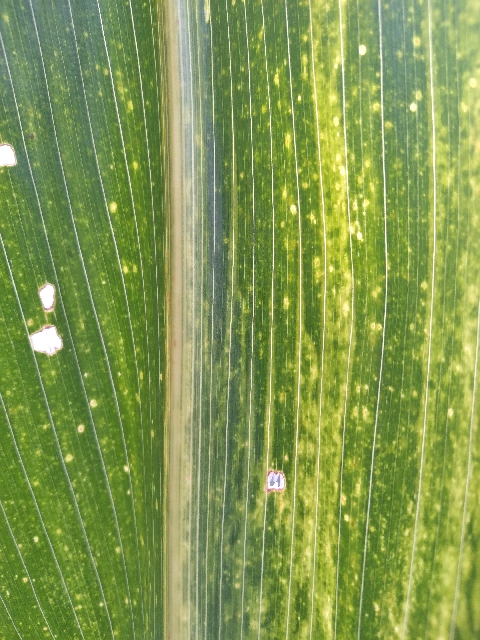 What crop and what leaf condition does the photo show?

maize, maize lethal necrosis
